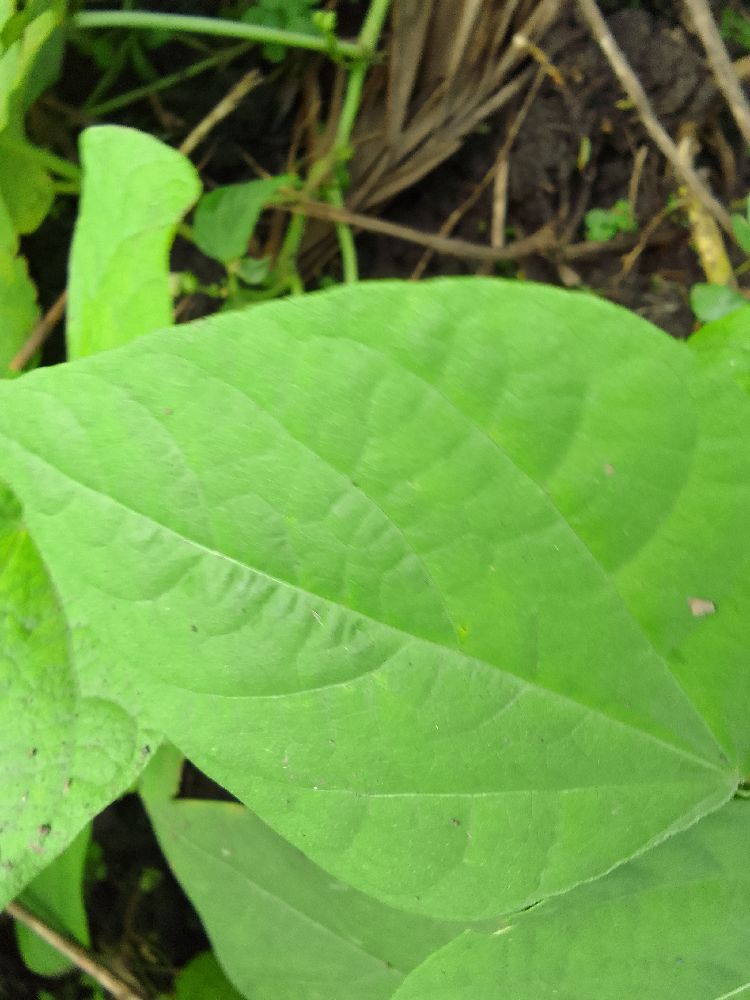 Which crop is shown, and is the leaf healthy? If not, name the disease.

common bean, healthy
